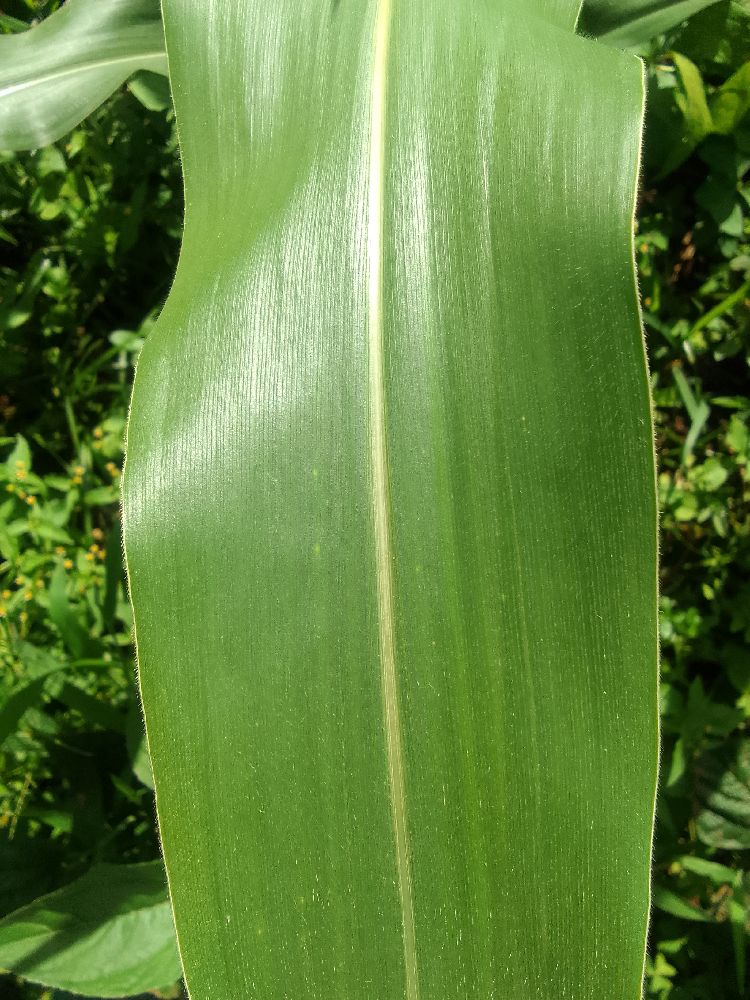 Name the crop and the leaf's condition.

maize, healthy
